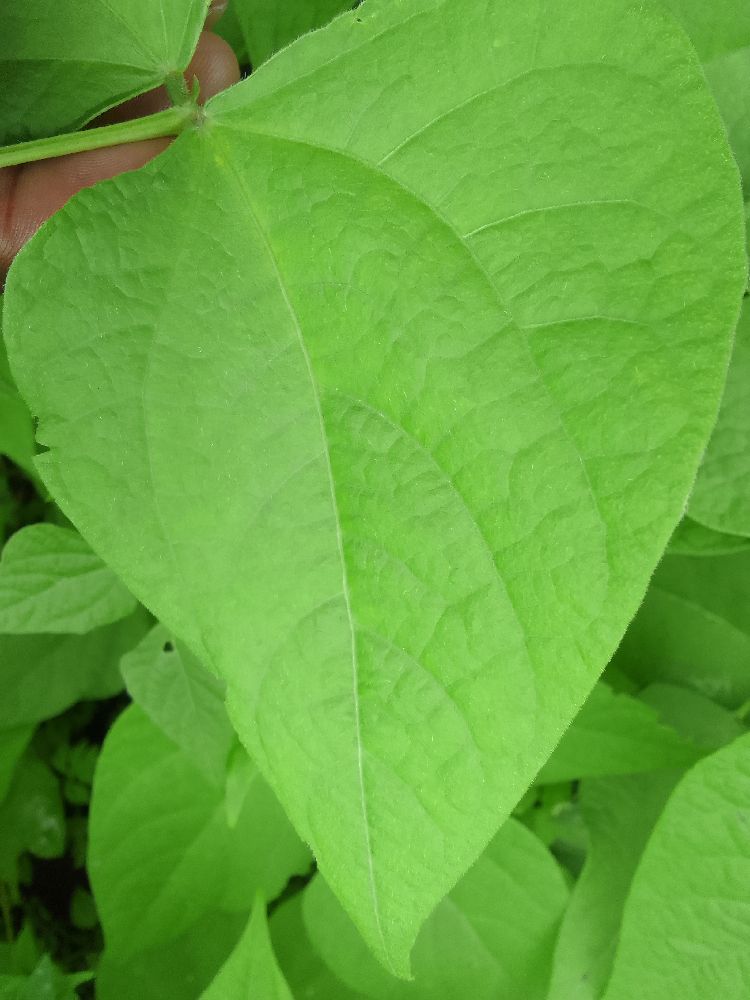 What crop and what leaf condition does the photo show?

common bean, healthy
